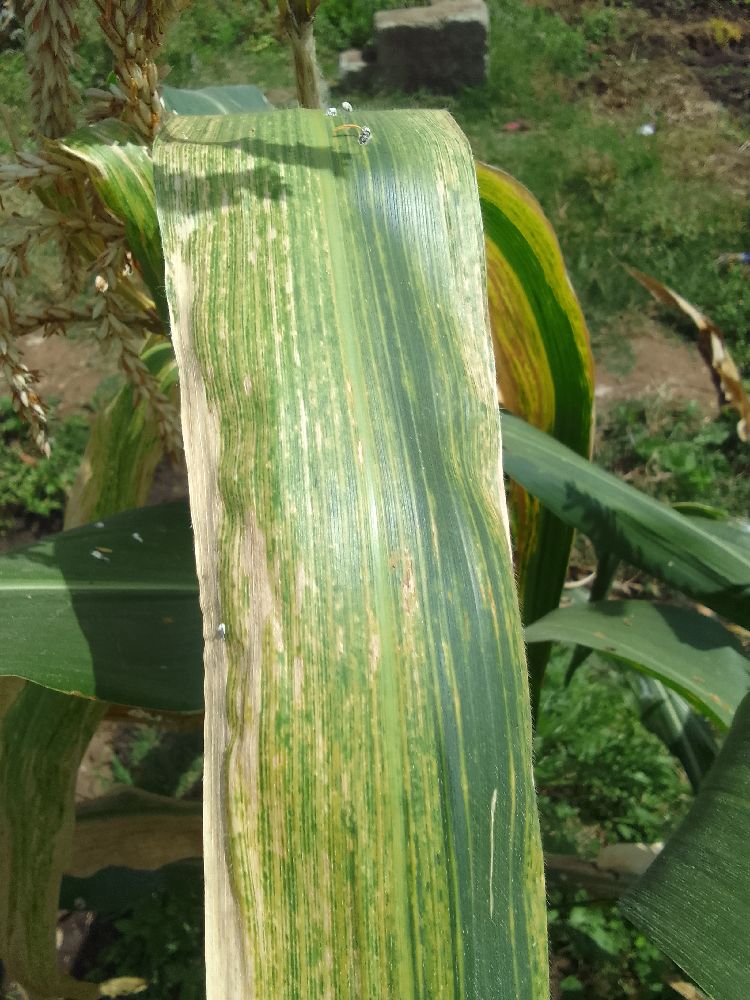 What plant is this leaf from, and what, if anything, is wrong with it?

maize, maize lethal necrosis
